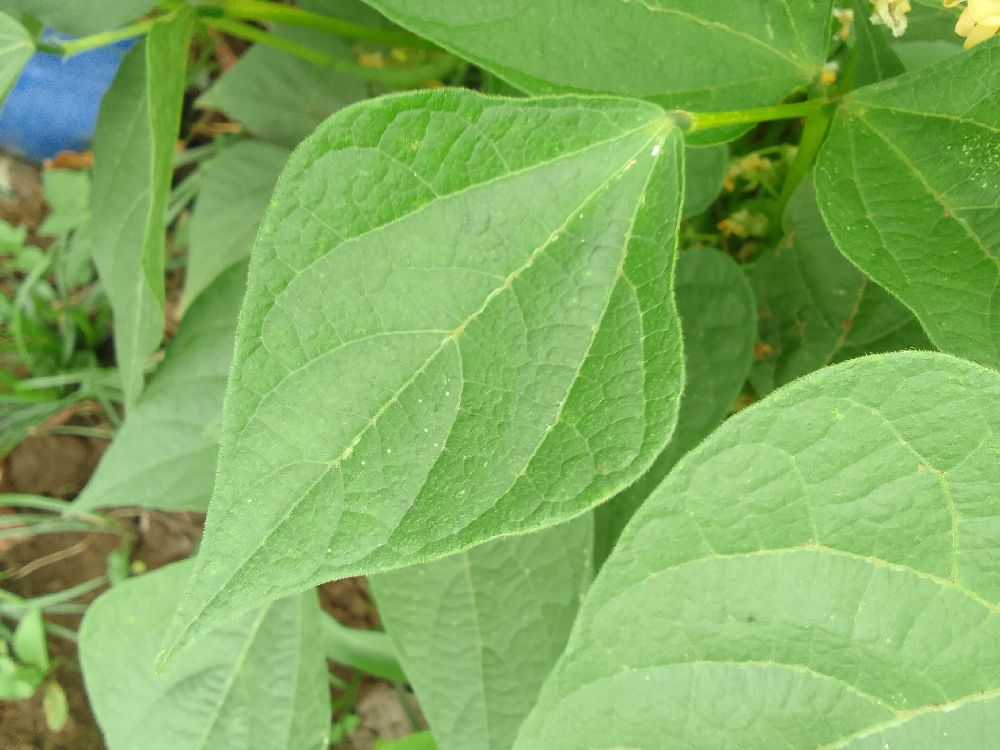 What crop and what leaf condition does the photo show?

common bean, healthy
